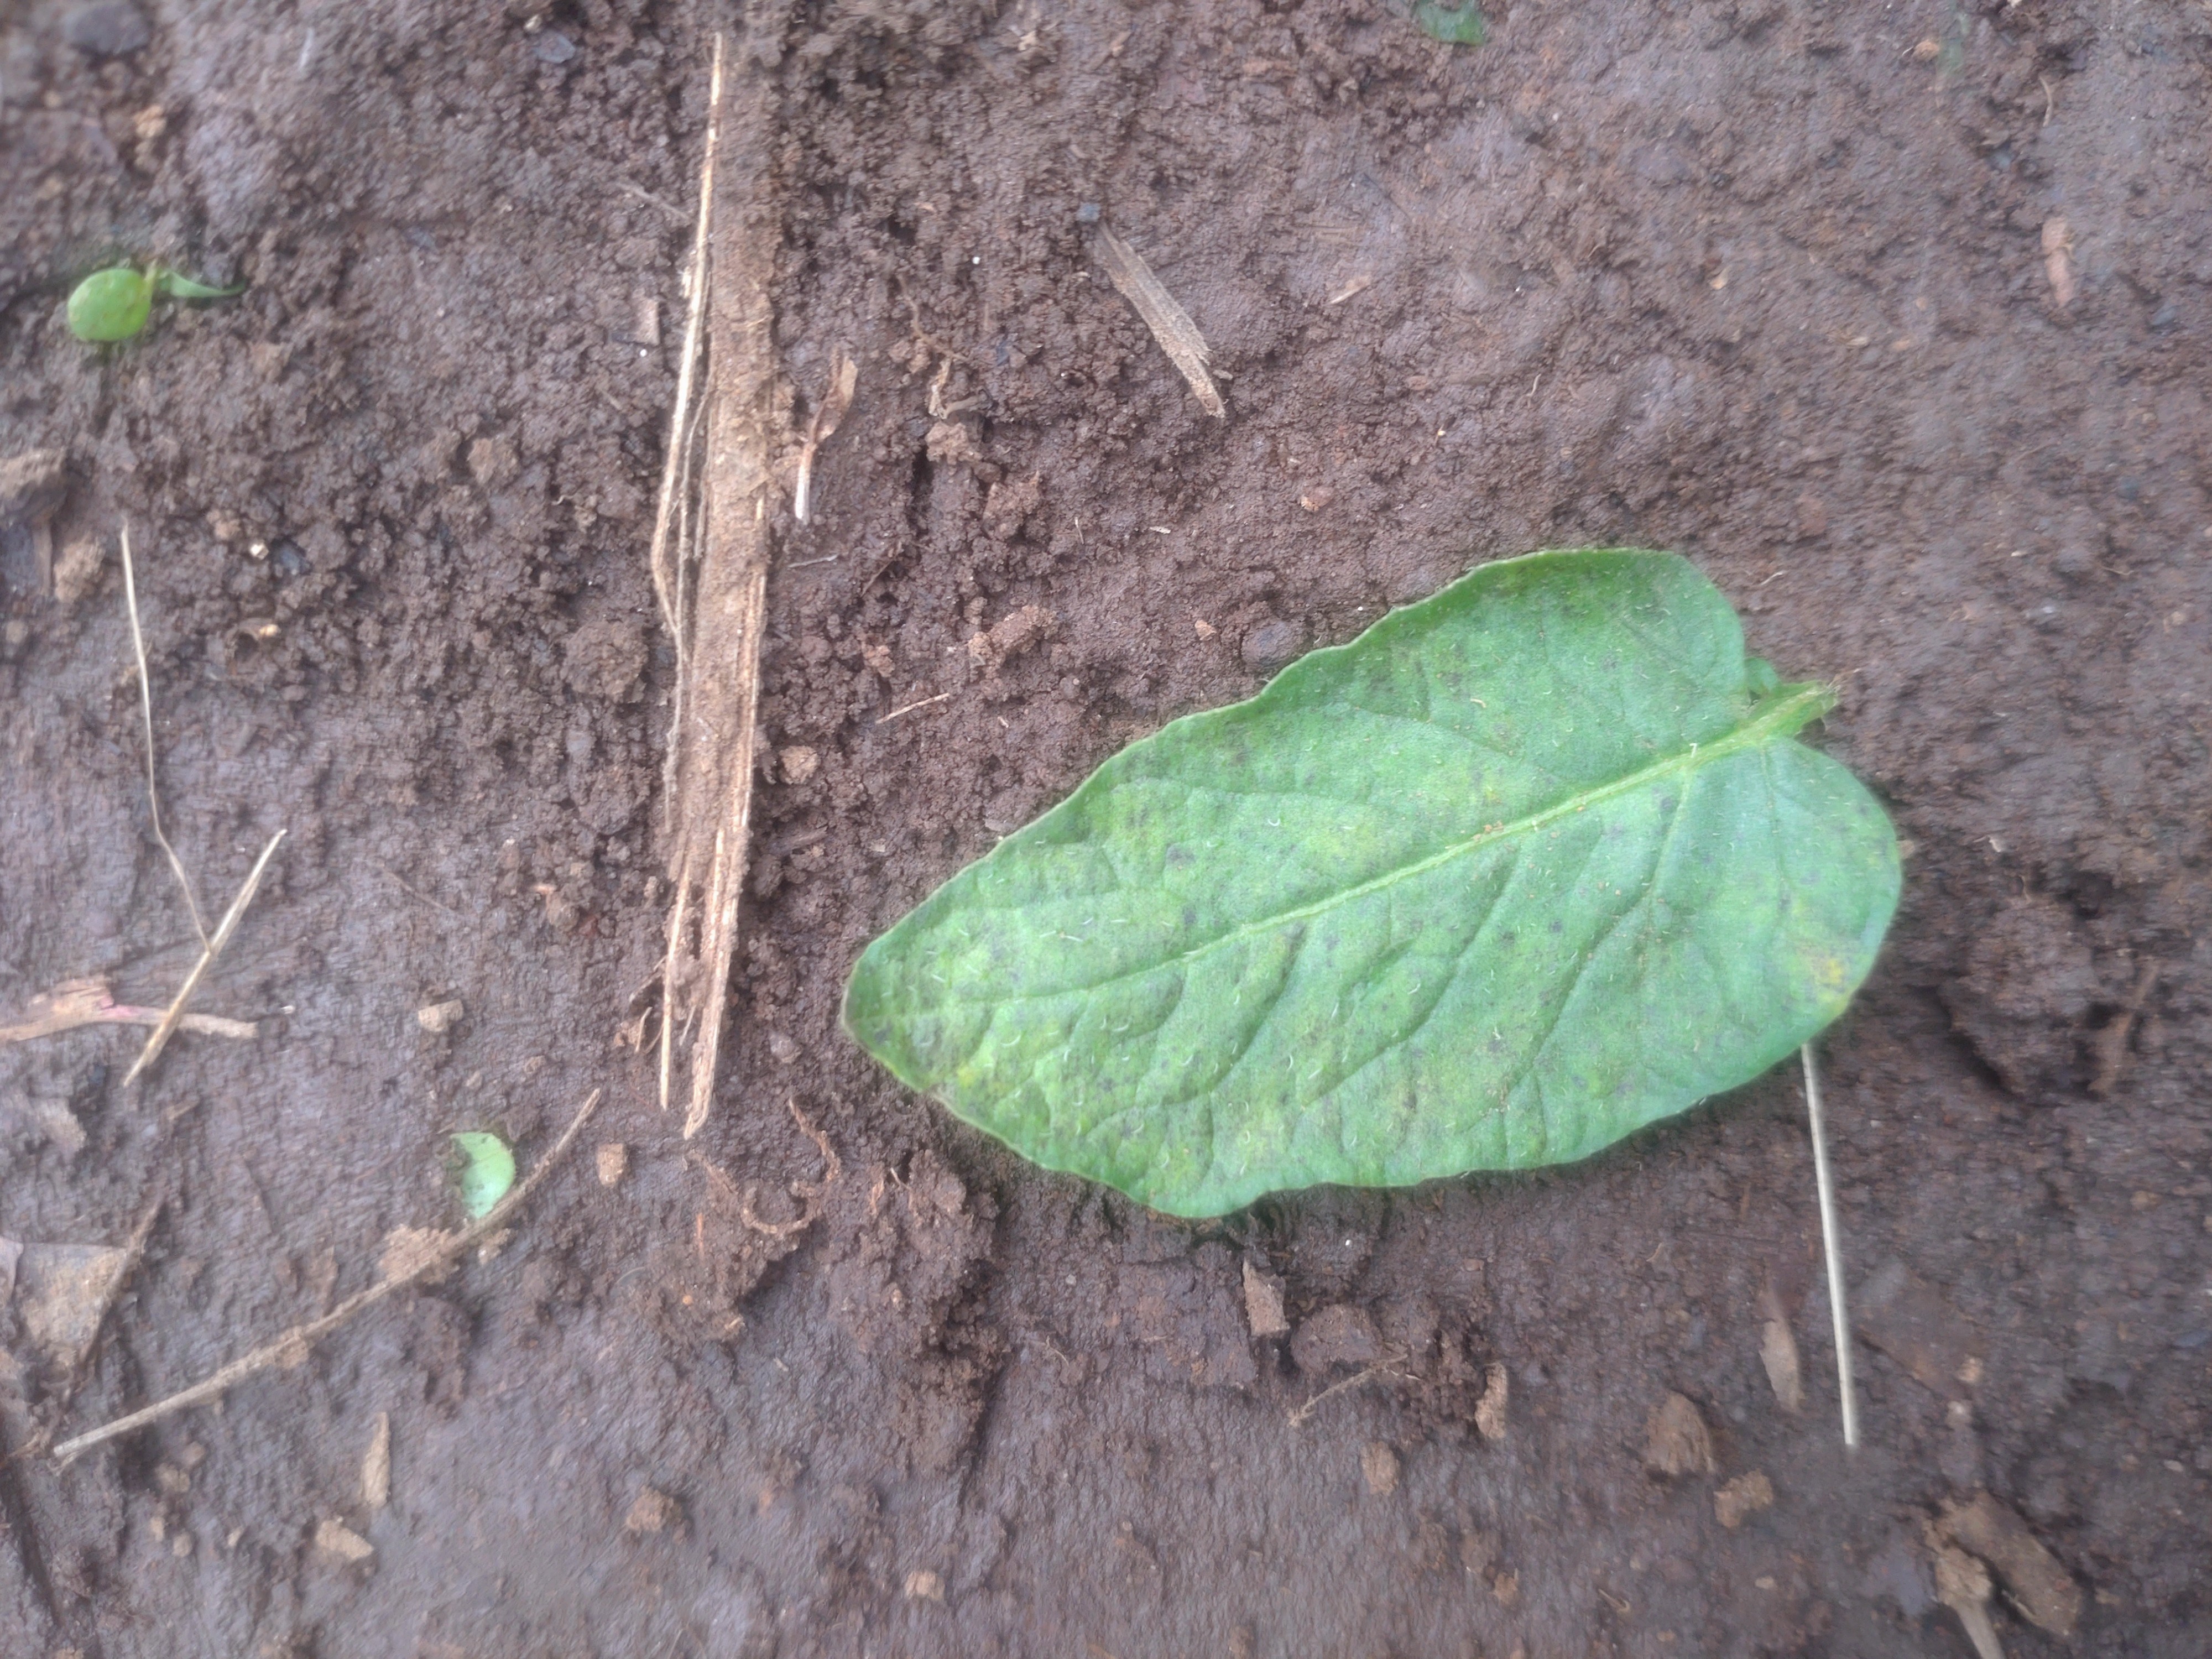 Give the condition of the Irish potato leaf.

late blight
